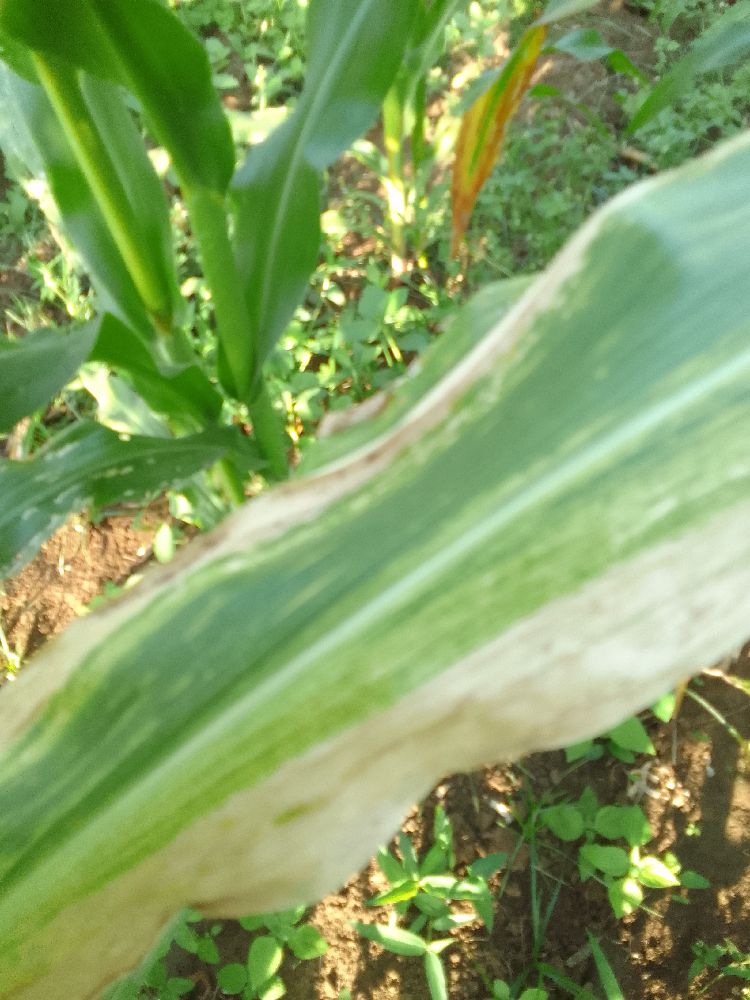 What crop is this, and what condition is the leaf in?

maize, maize lethal necrosis
